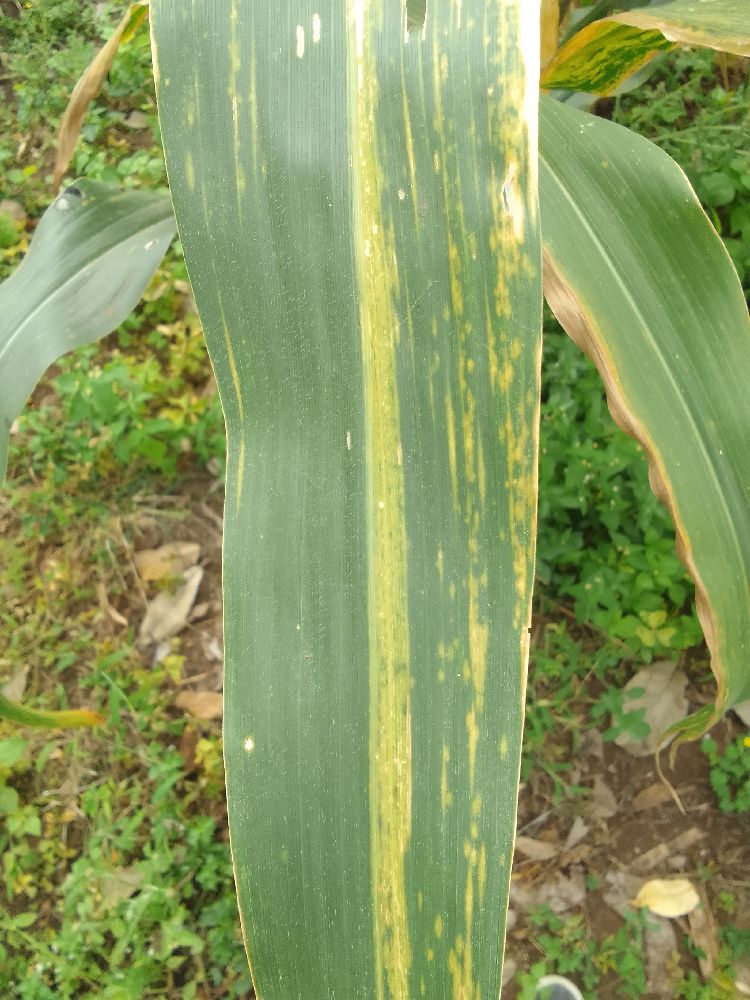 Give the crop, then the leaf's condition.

maize, maize lethal necrosis
